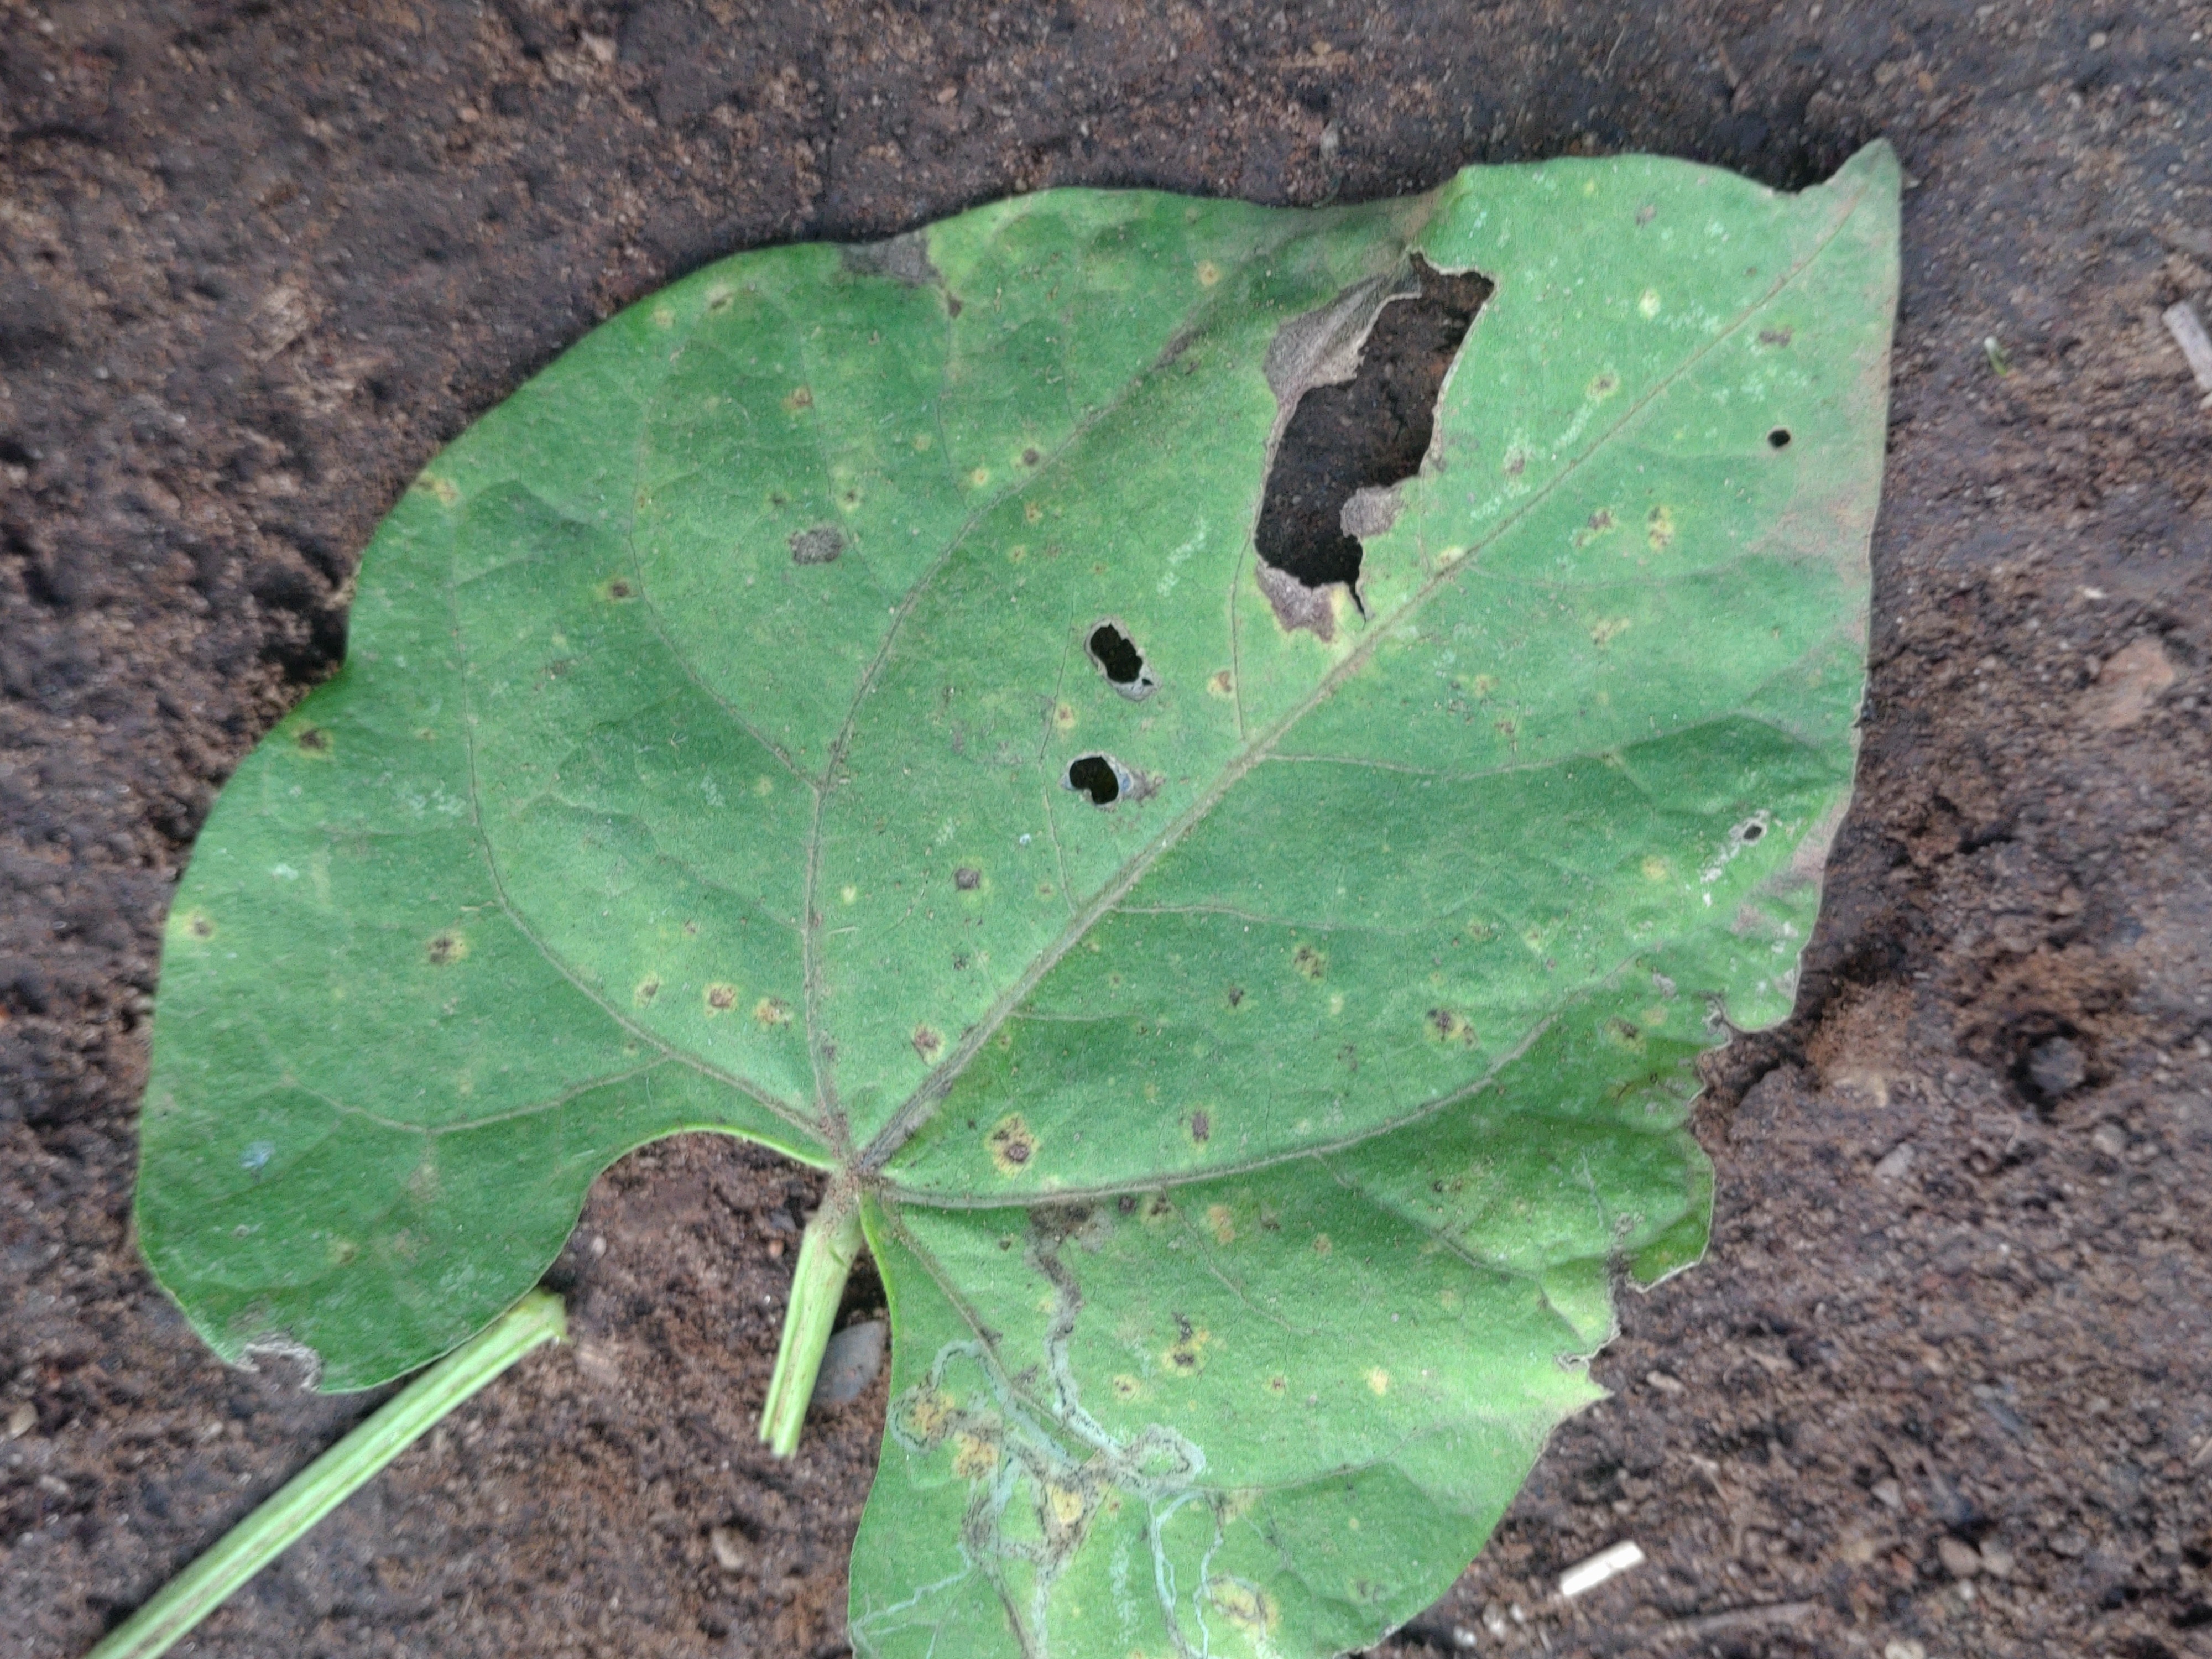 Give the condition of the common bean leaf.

anthracnose
